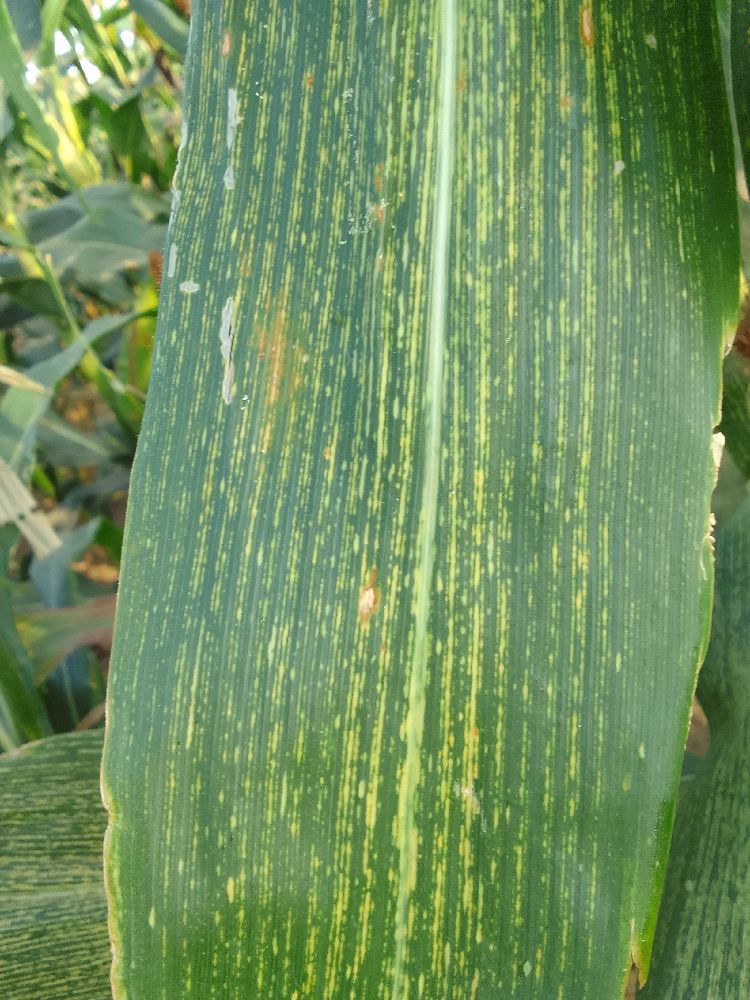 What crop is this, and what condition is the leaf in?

maize, maize streak virus
